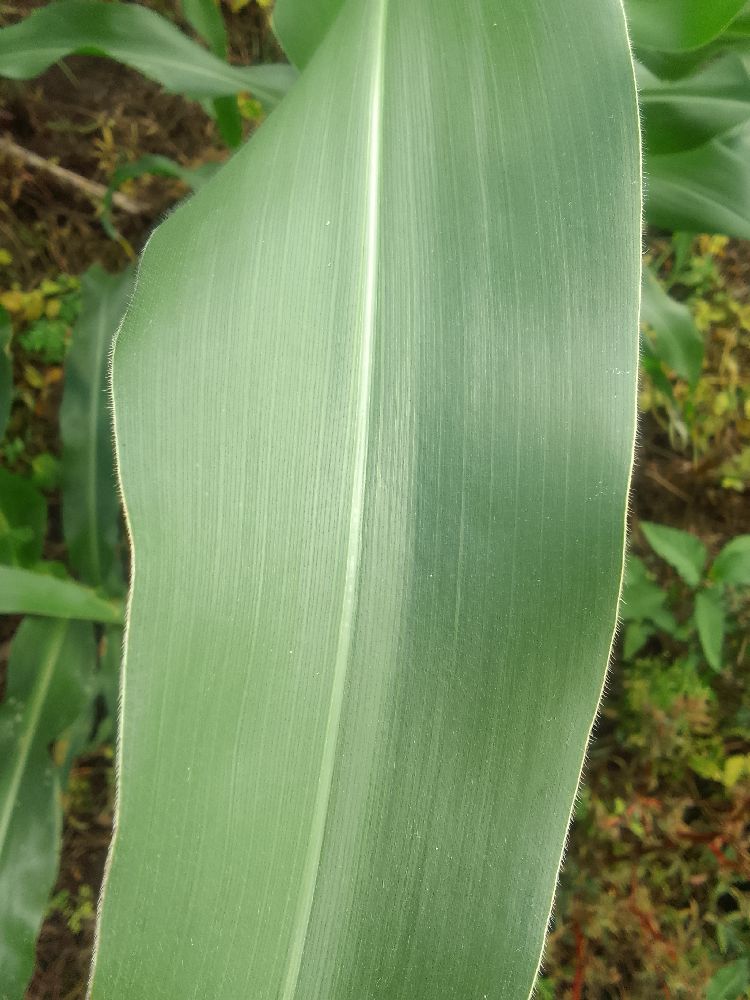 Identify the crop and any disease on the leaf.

maize, healthy
